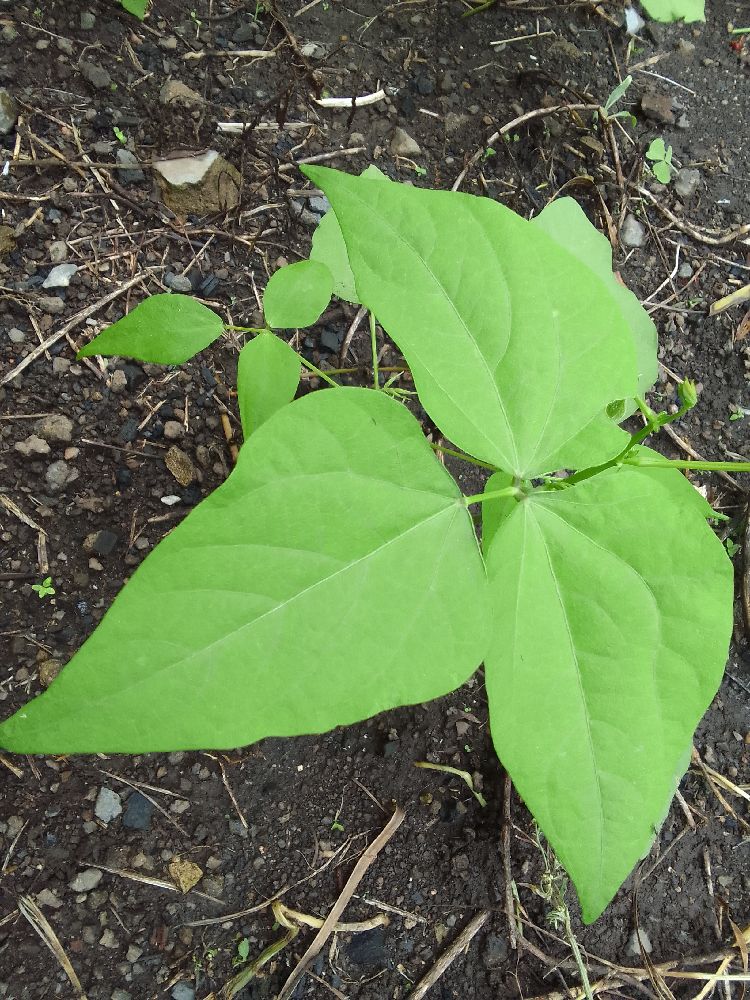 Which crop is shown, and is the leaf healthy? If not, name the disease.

common bean, healthy
